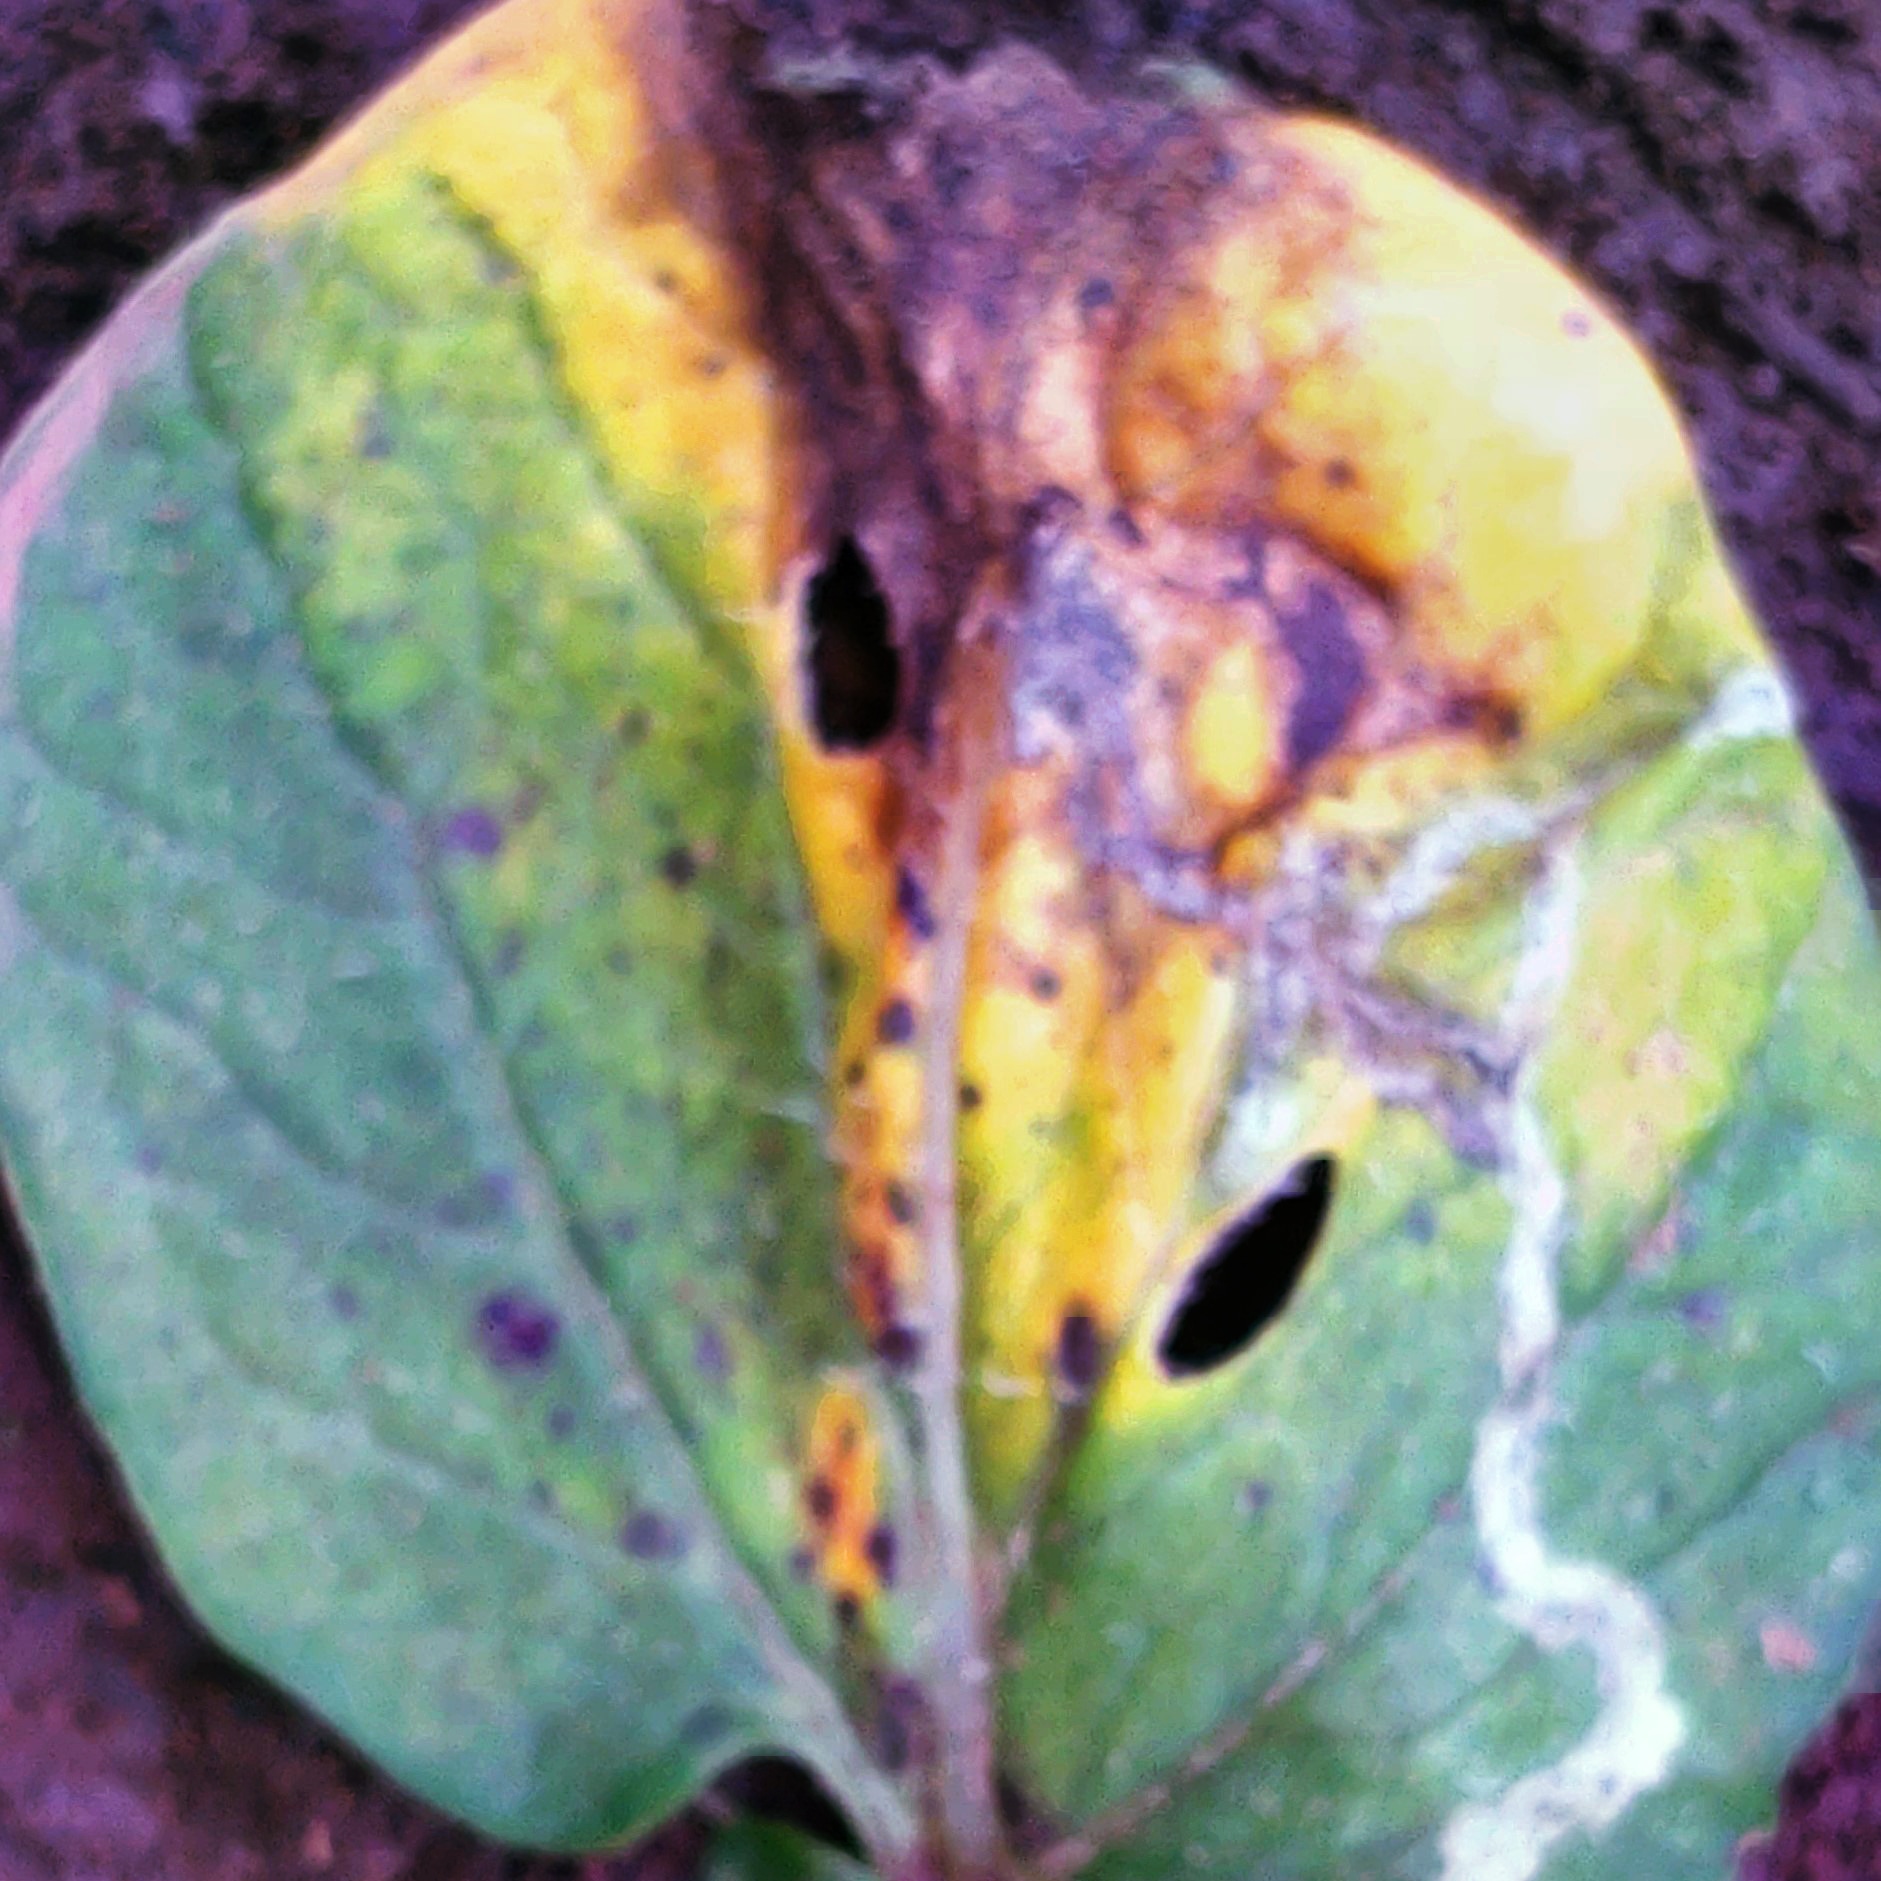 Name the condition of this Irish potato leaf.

late blight
